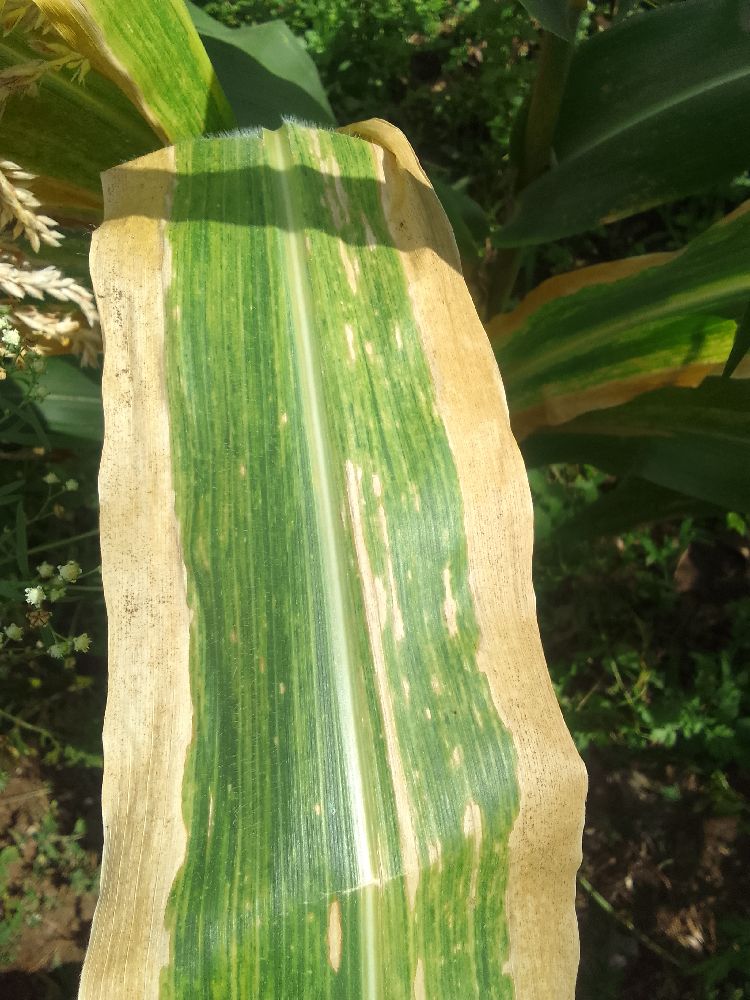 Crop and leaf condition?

maize, maize lethal necrosis
